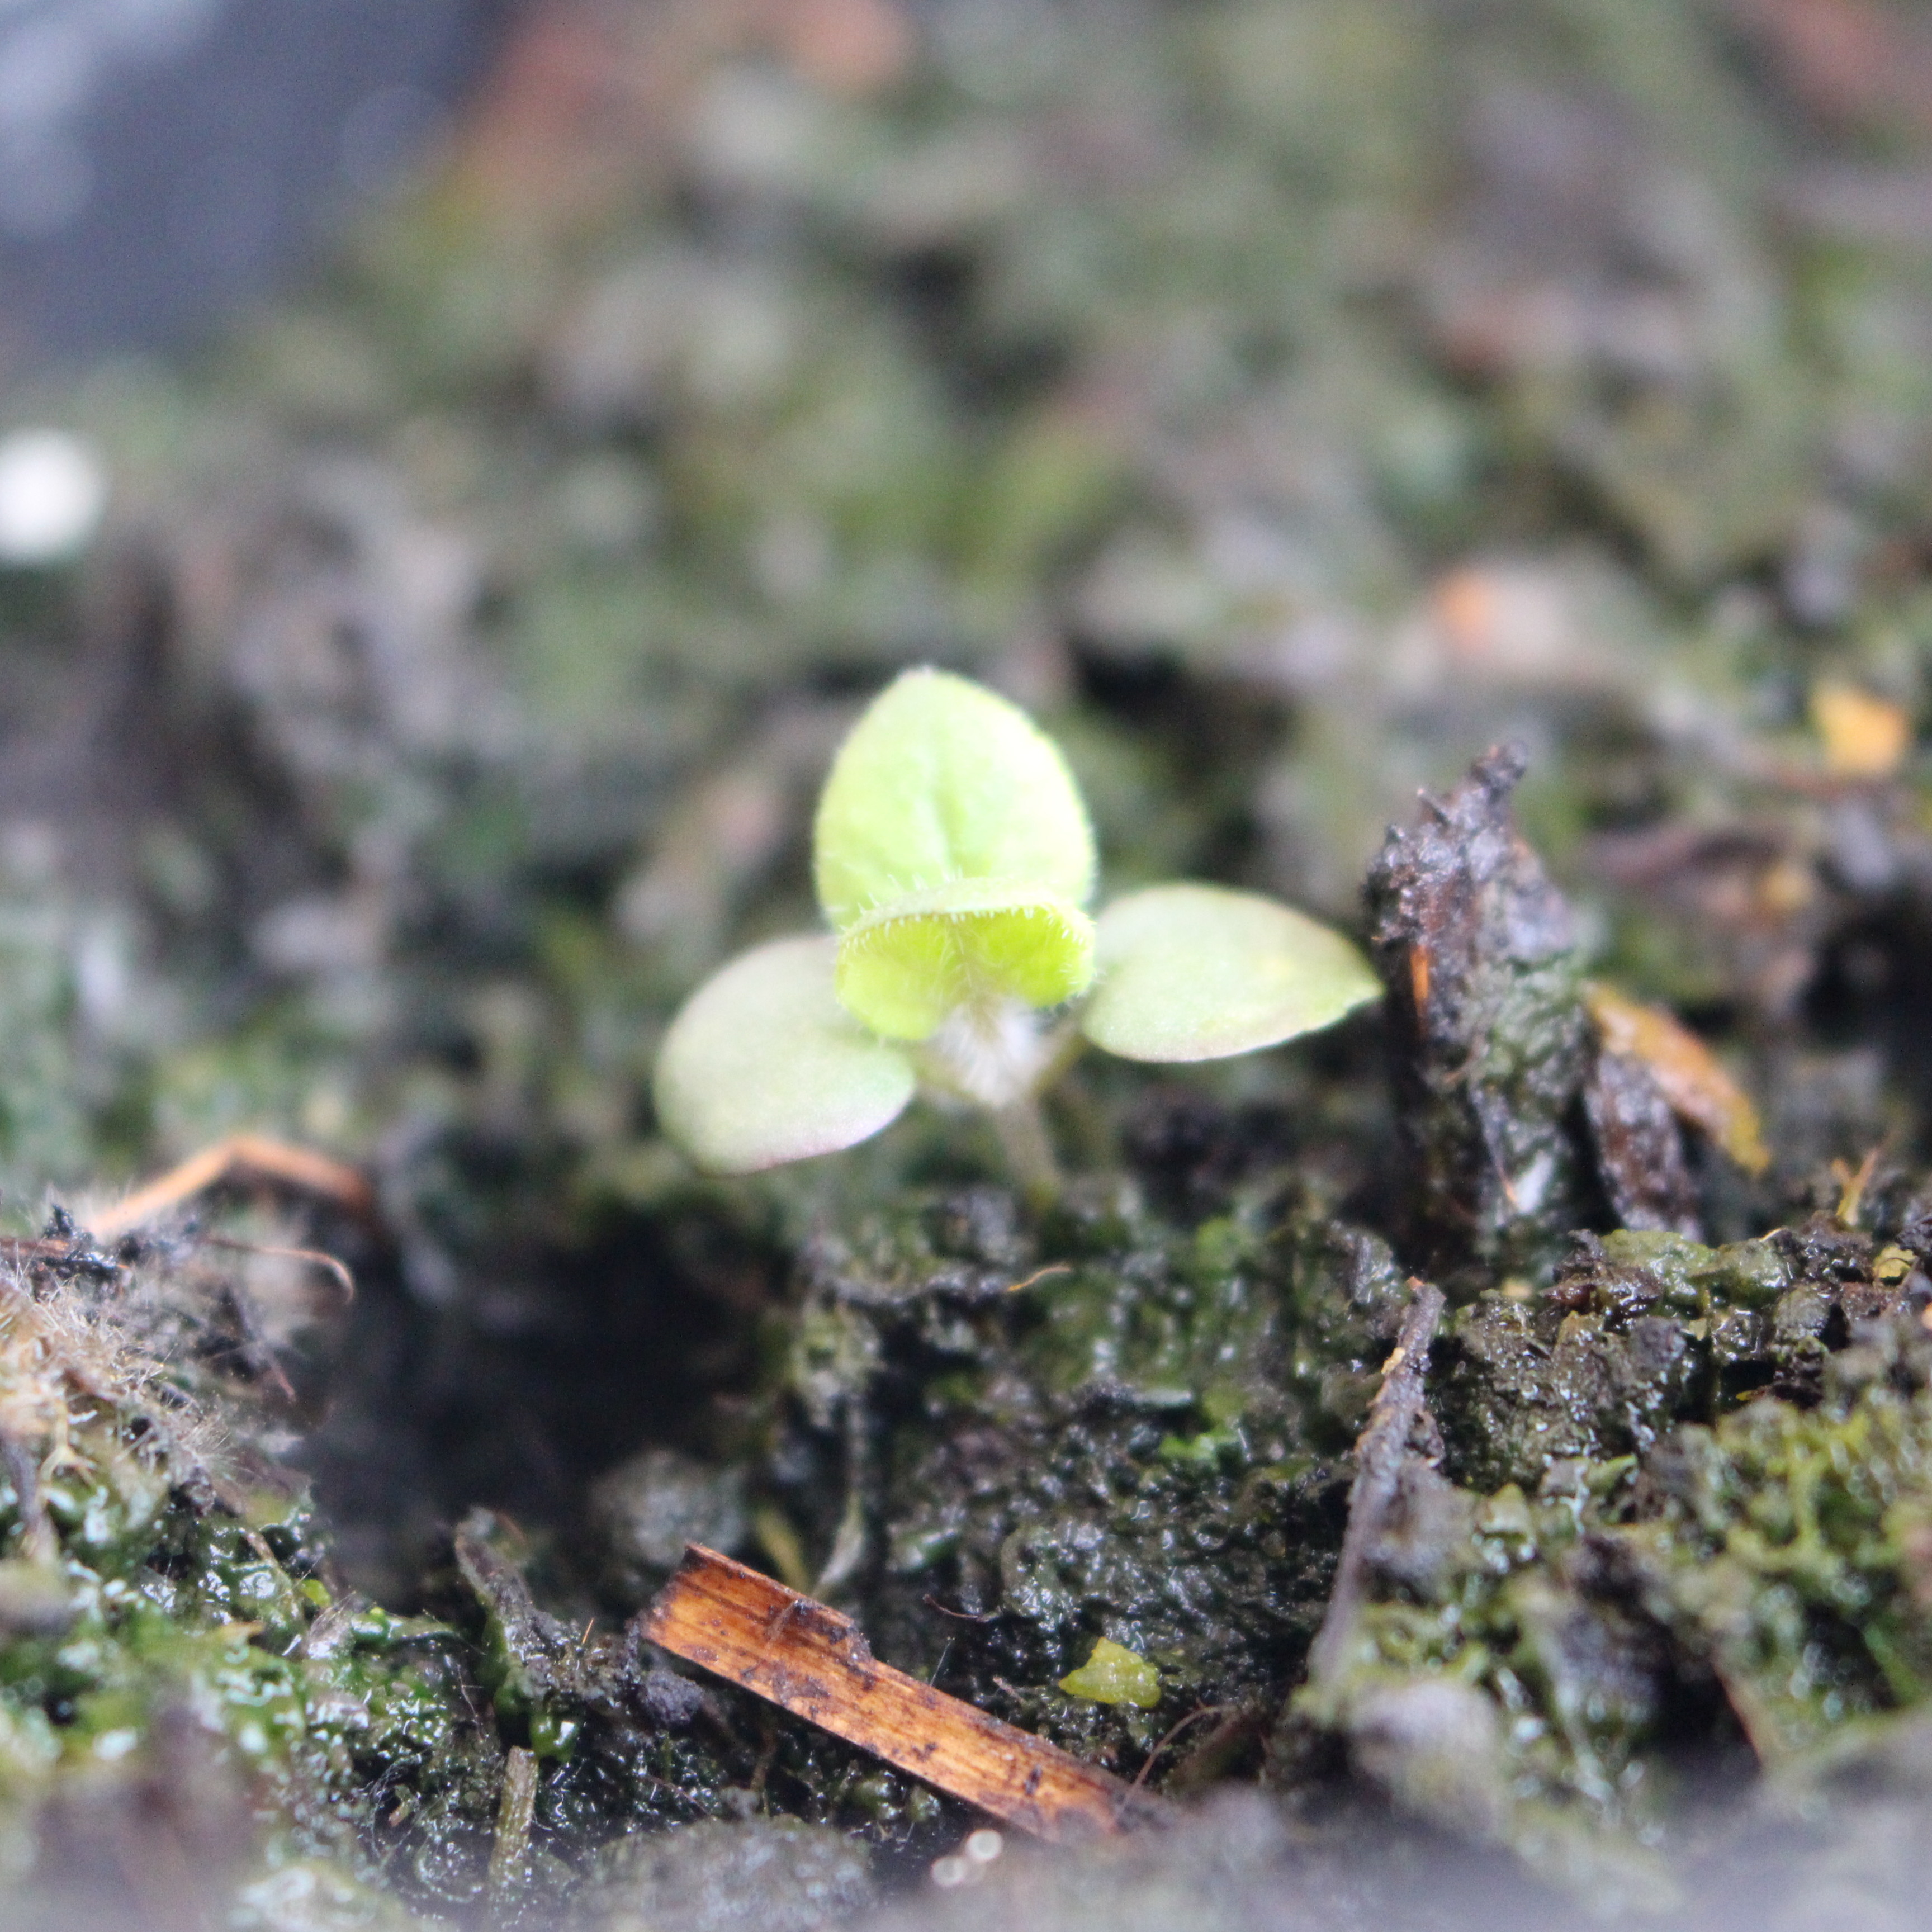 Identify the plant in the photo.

Veronica persica
